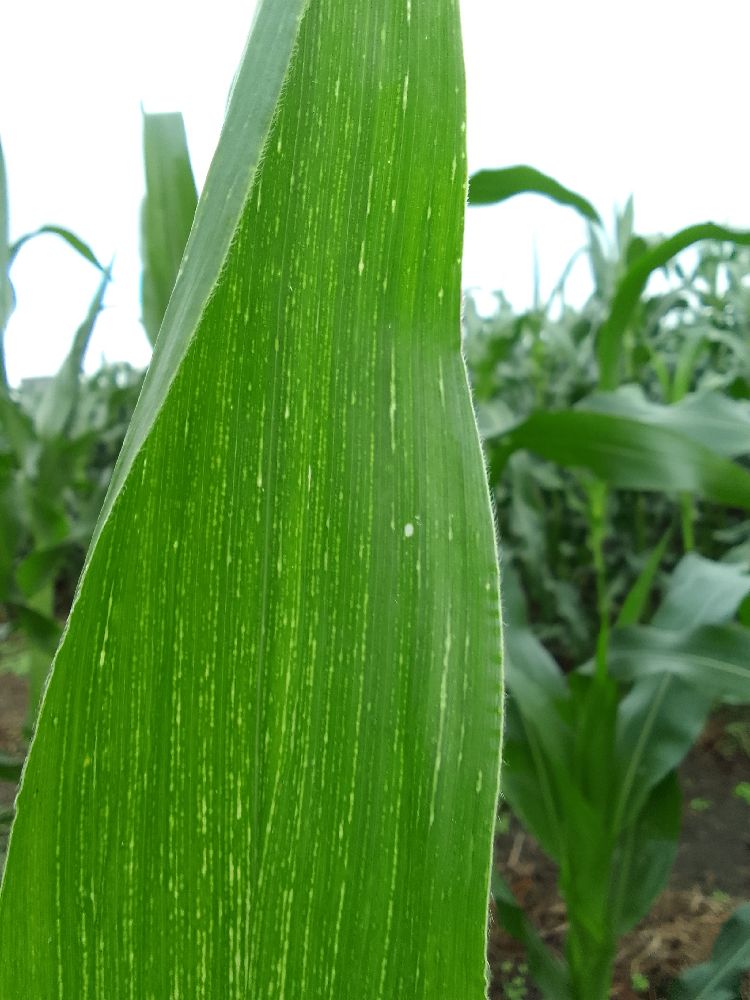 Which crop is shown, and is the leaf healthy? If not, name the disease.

maize, maize streak virus
